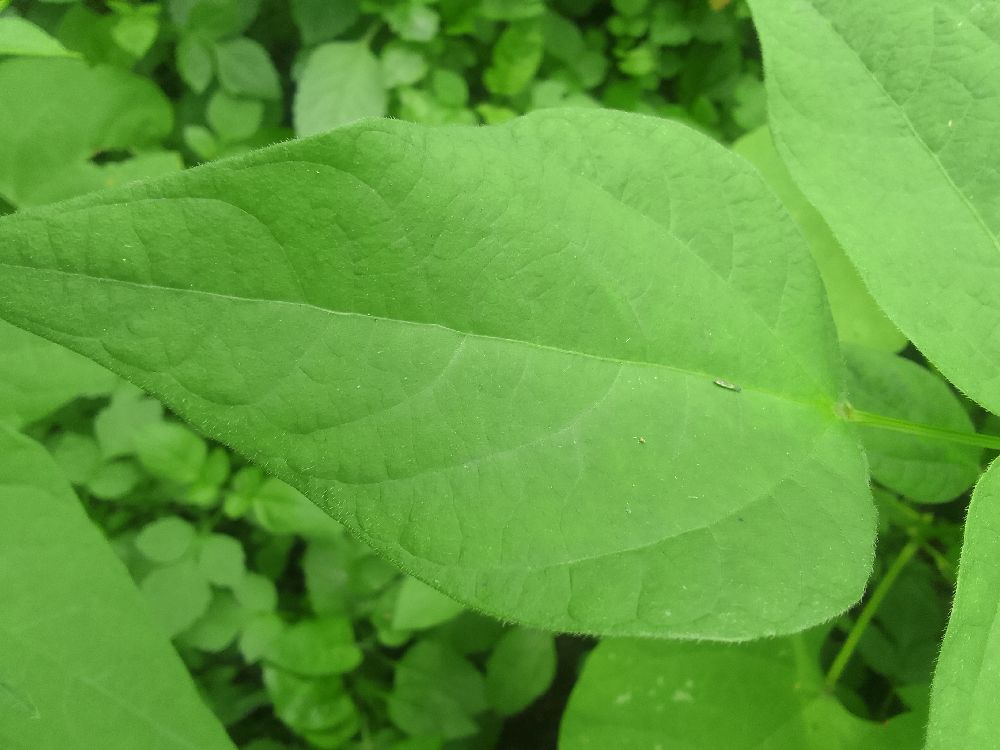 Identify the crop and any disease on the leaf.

common bean, healthy
